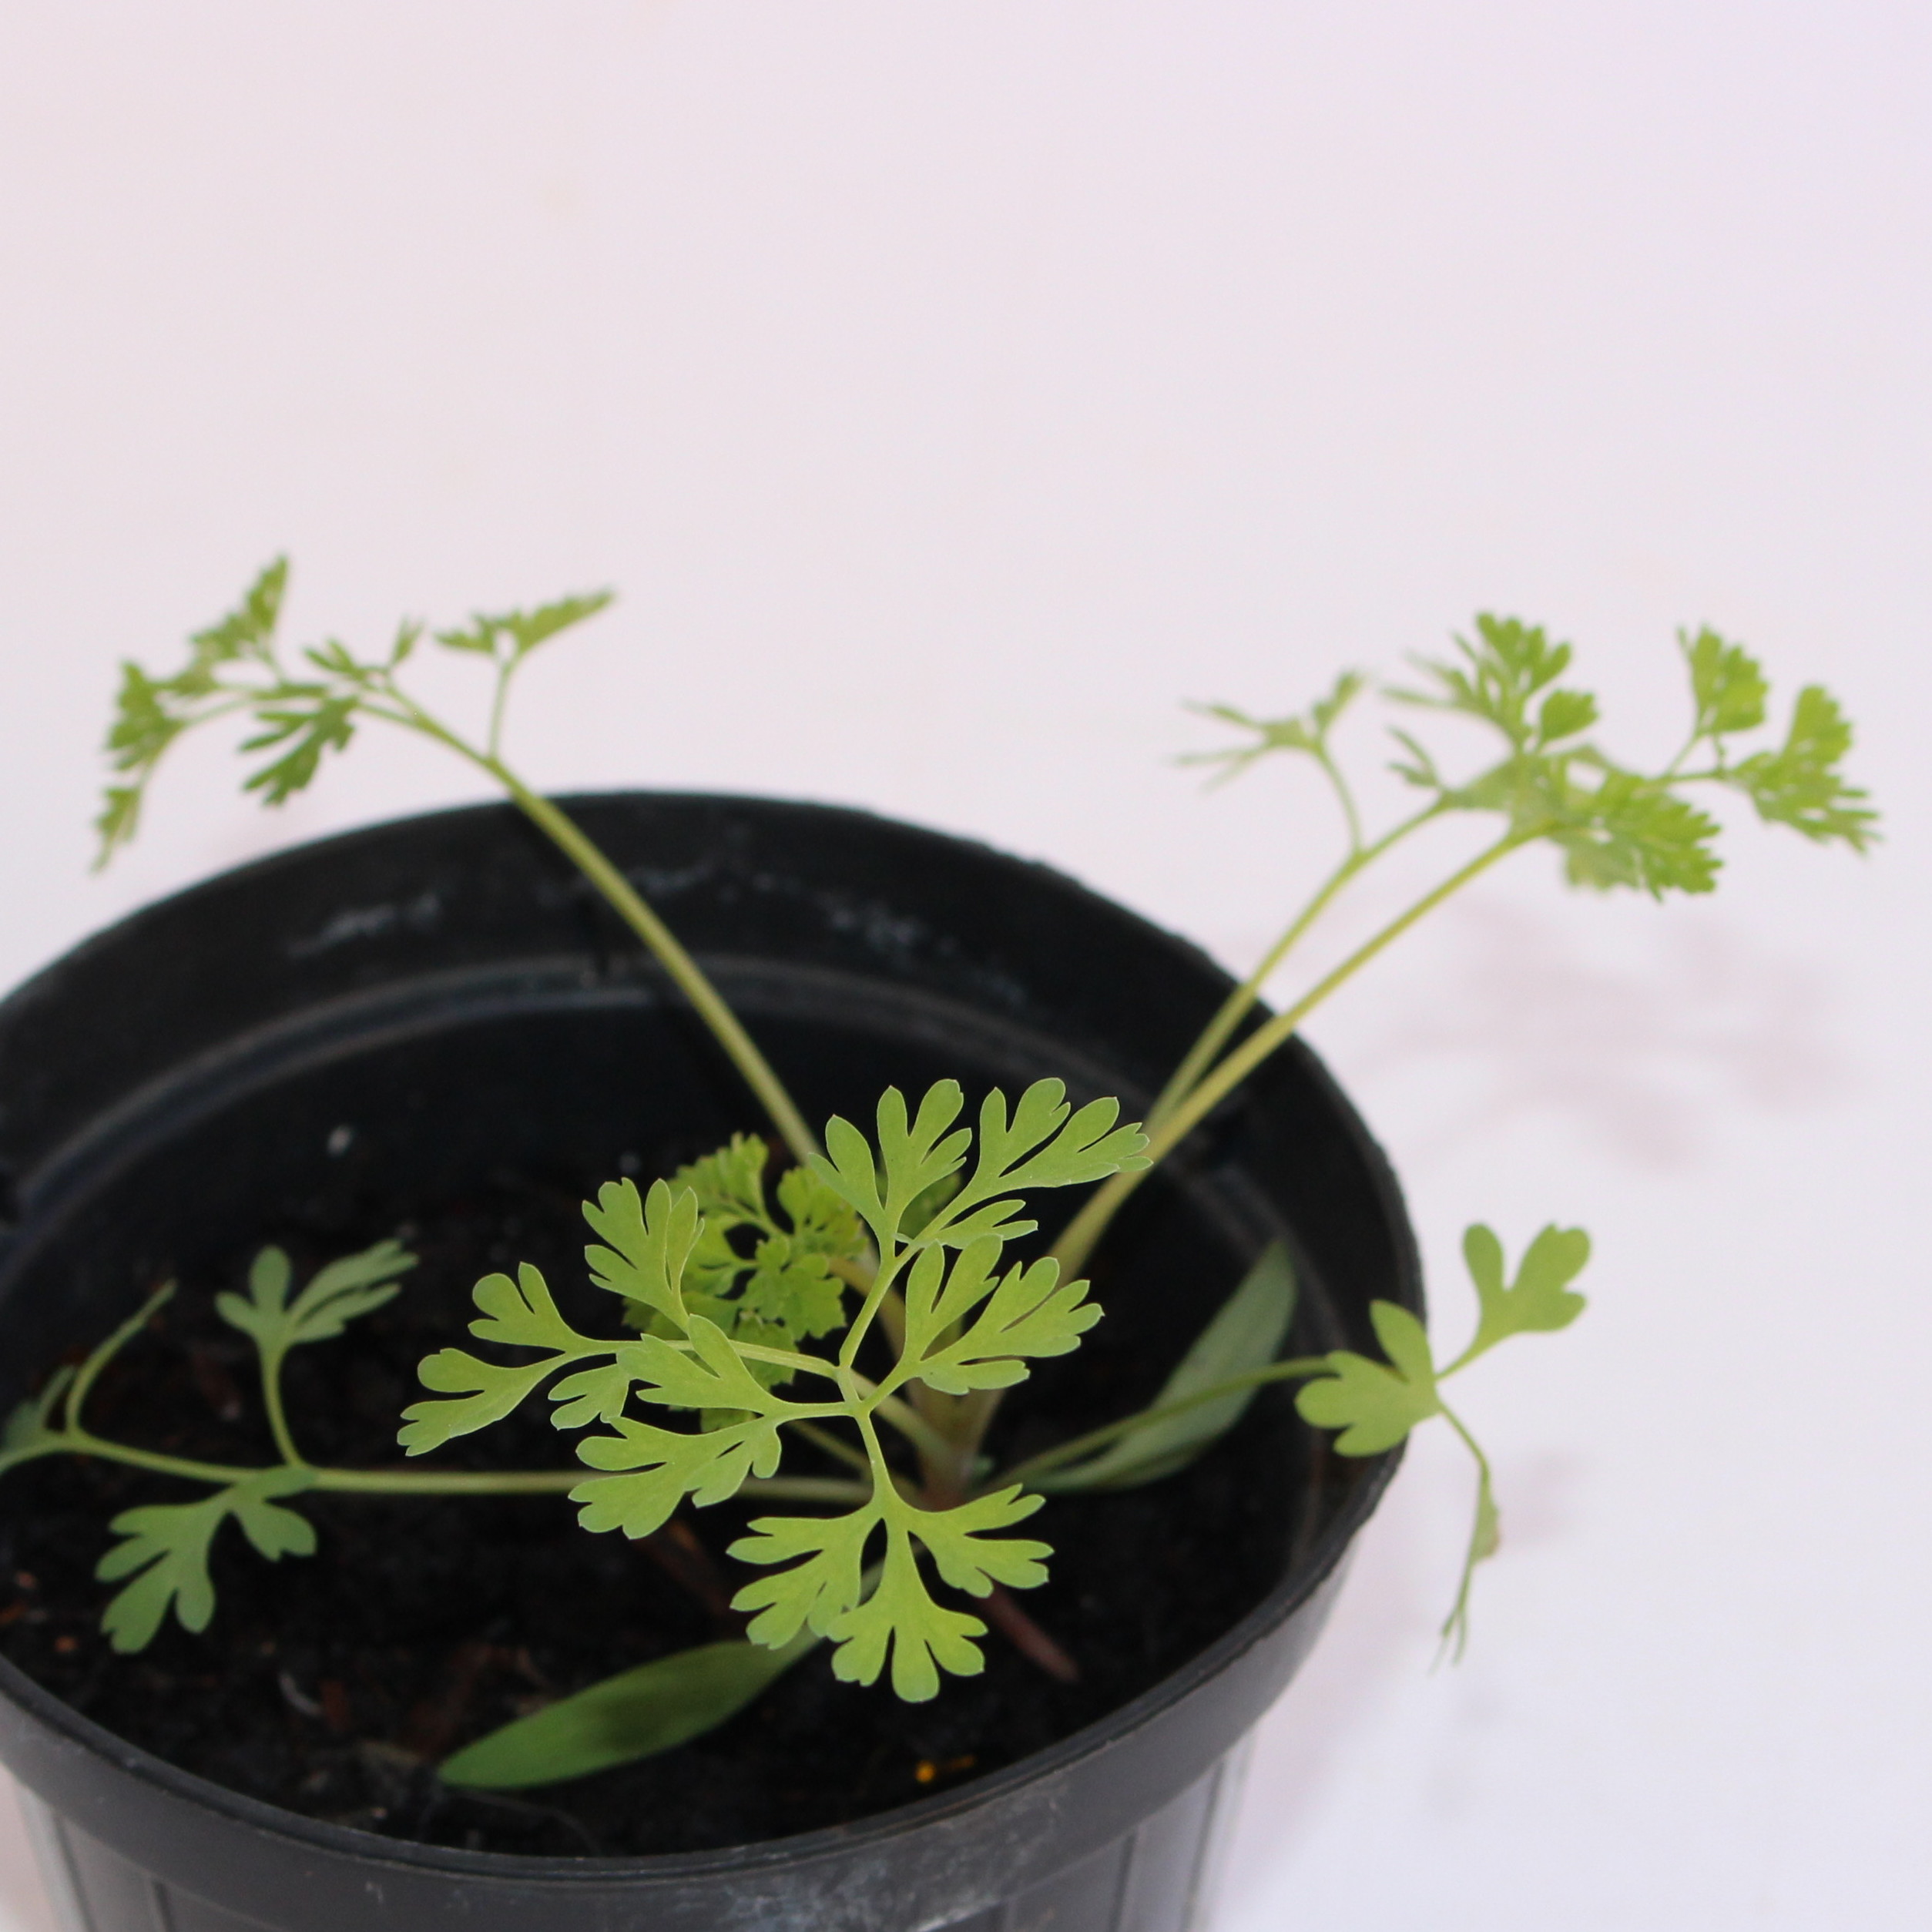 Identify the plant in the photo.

Fumaria officinalis
